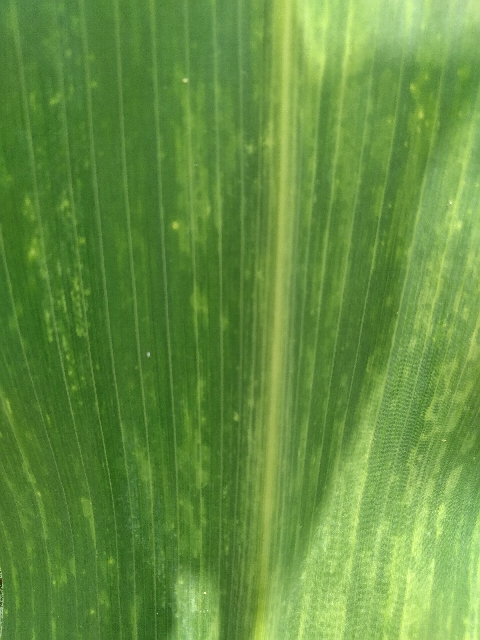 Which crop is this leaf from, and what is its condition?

maize, maize lethal necrosis
